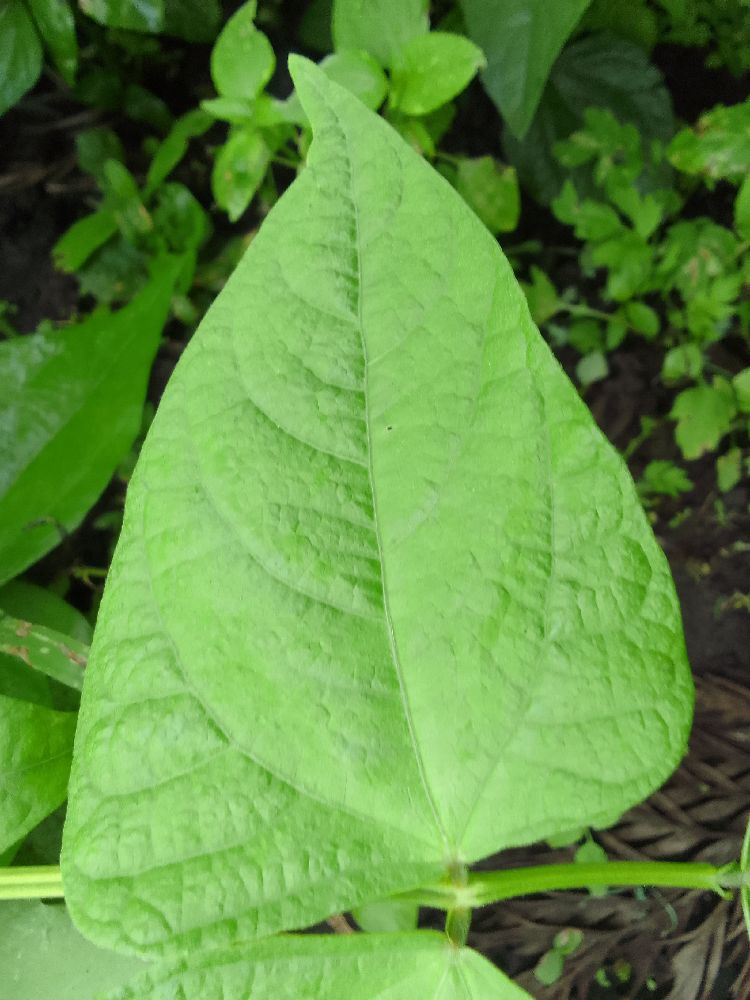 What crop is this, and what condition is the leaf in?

common bean, healthy
